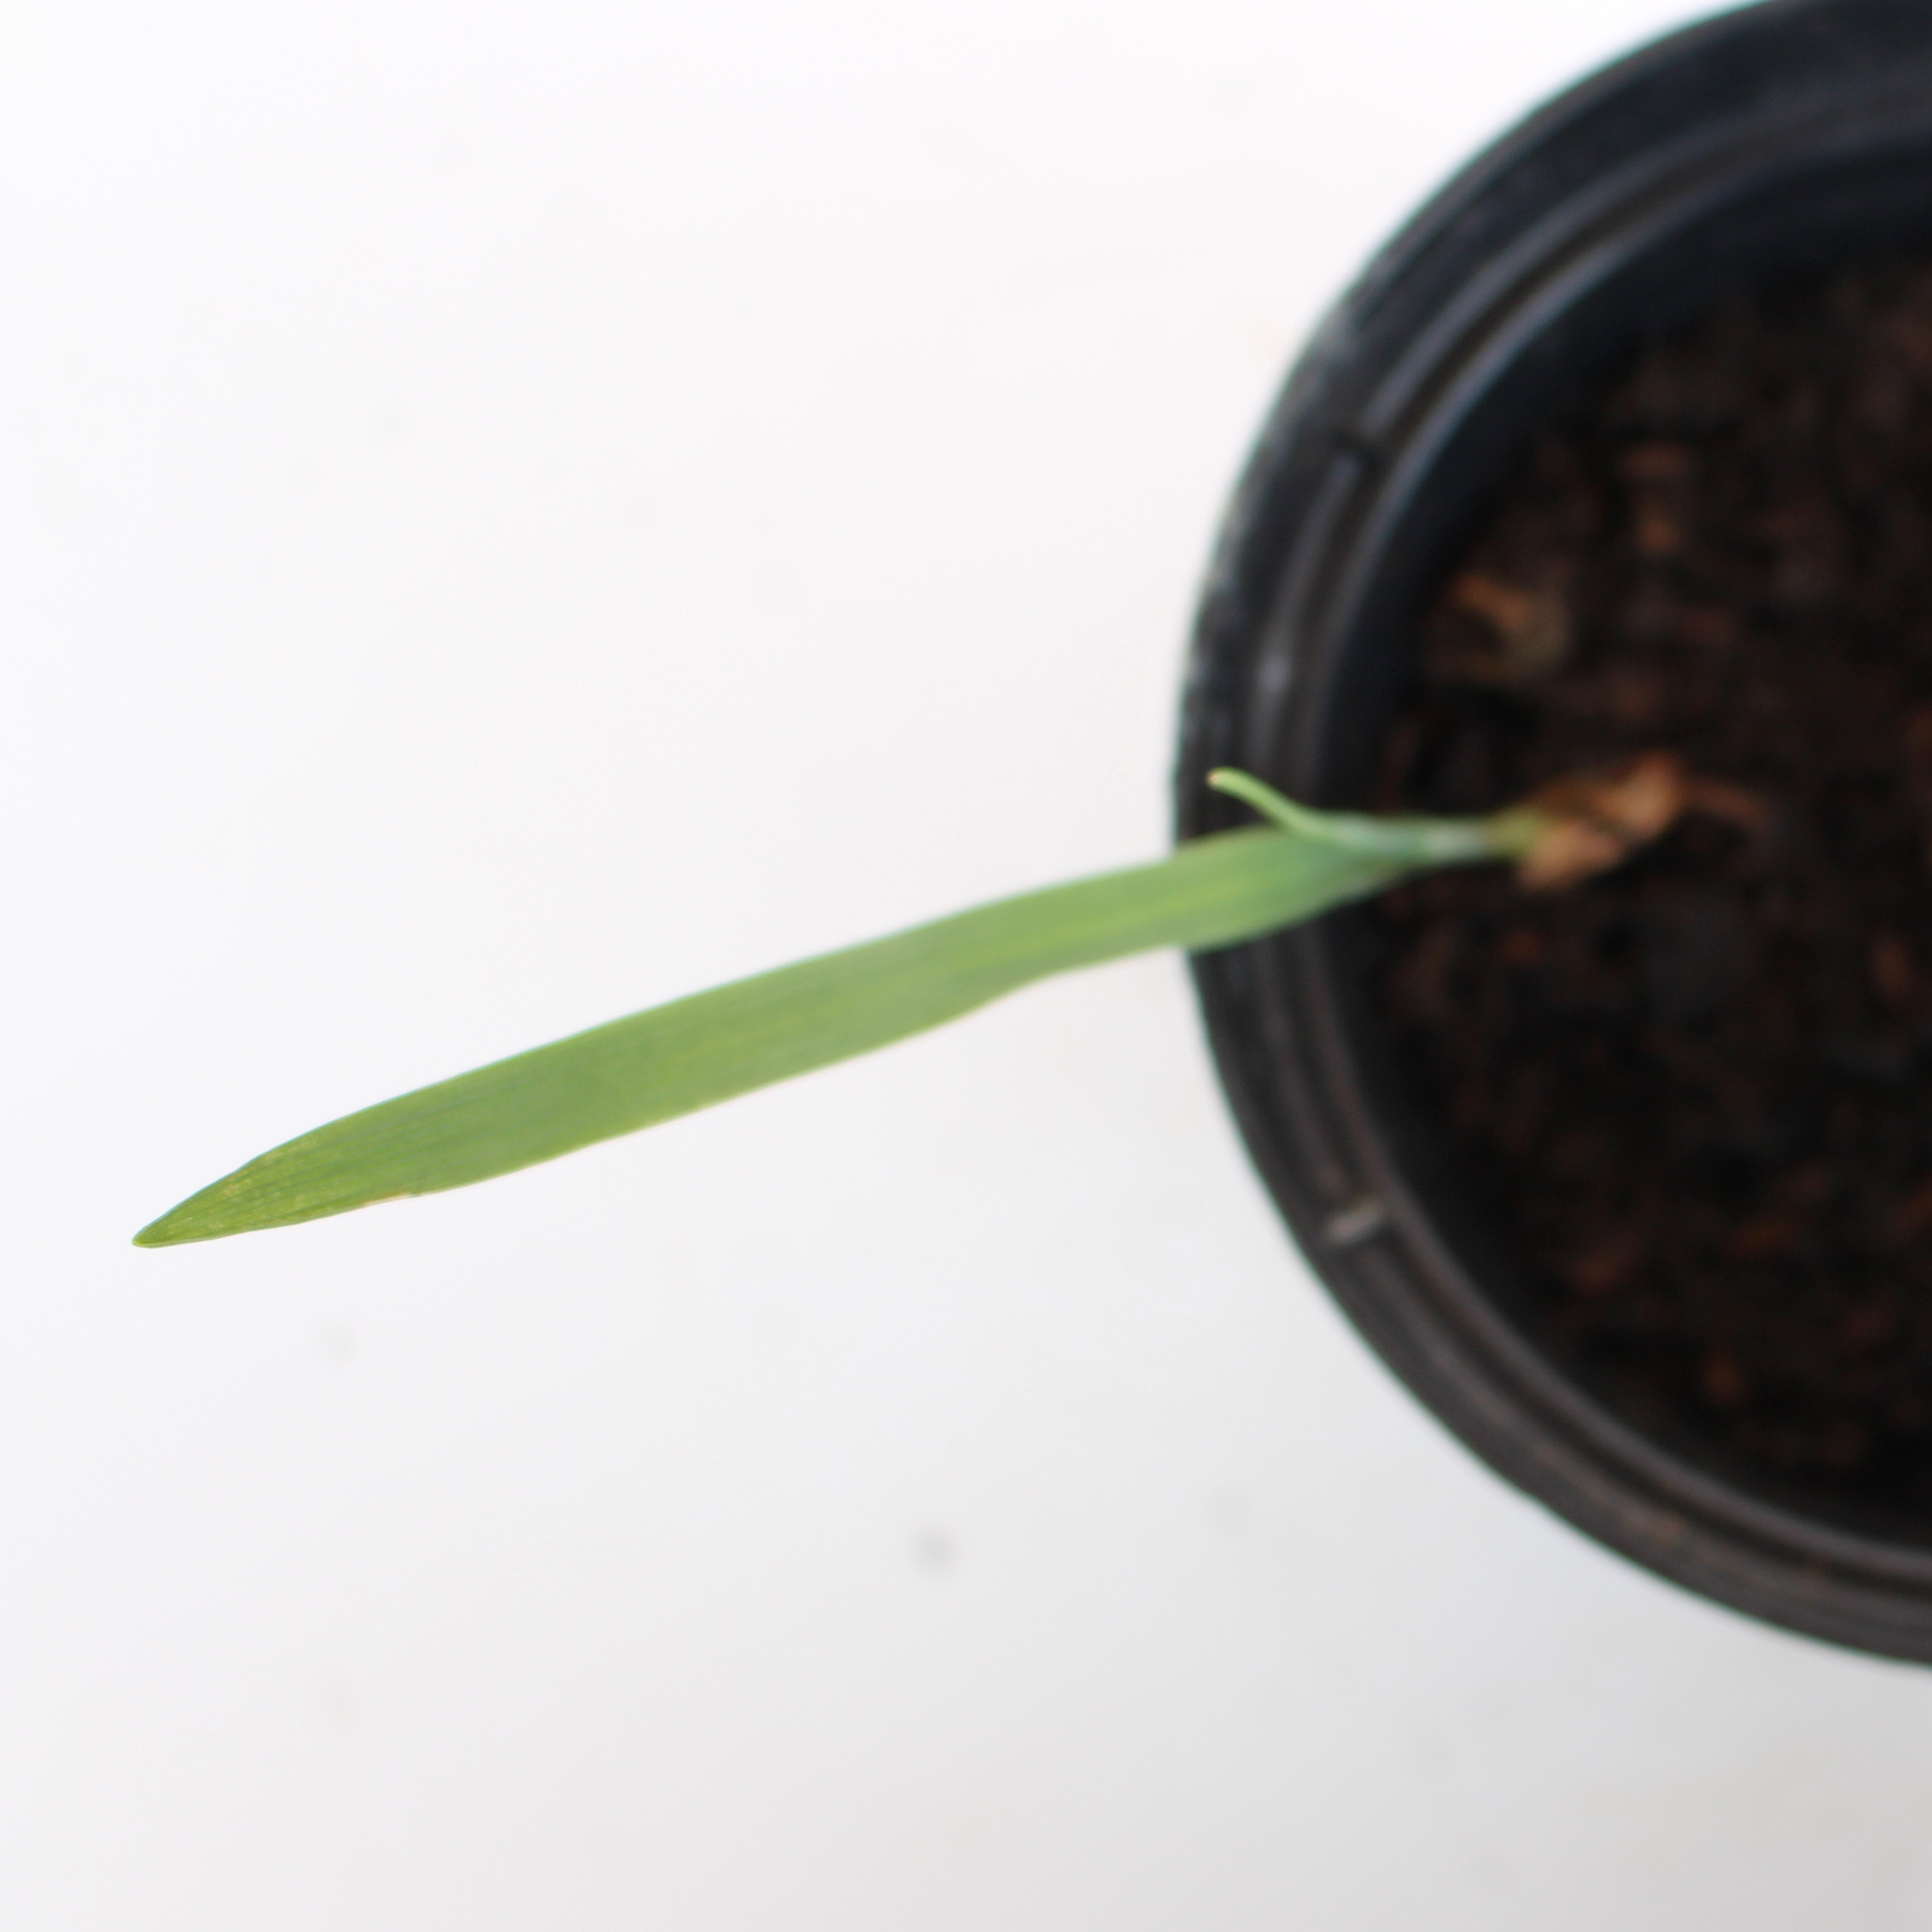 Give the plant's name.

Avena sterilis
